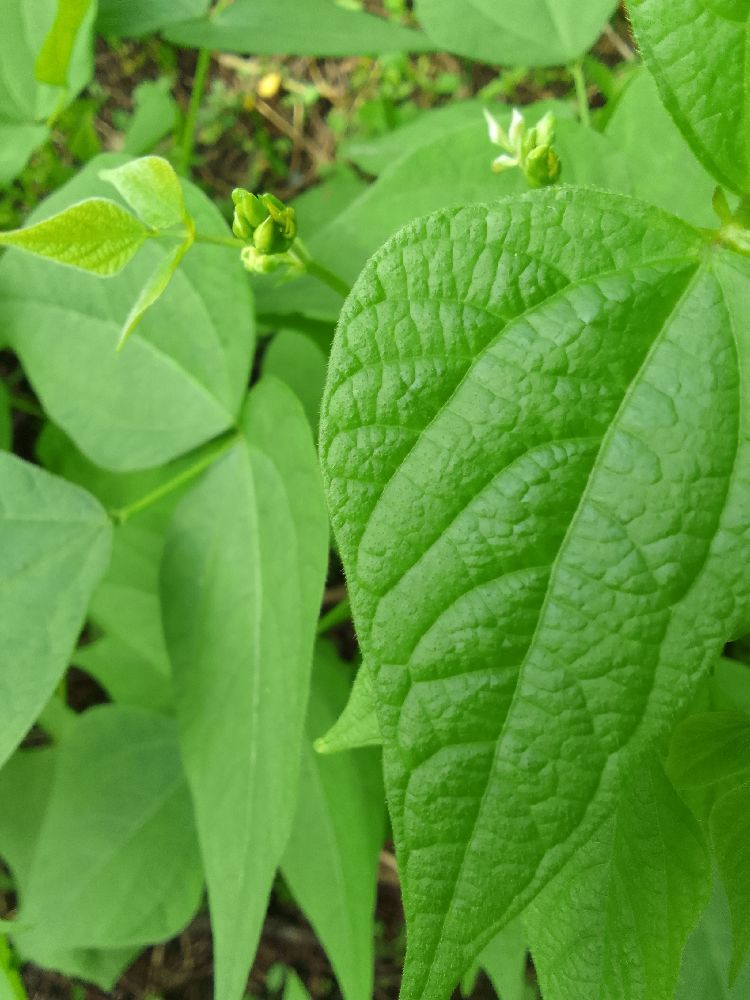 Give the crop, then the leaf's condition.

common bean, healthy
